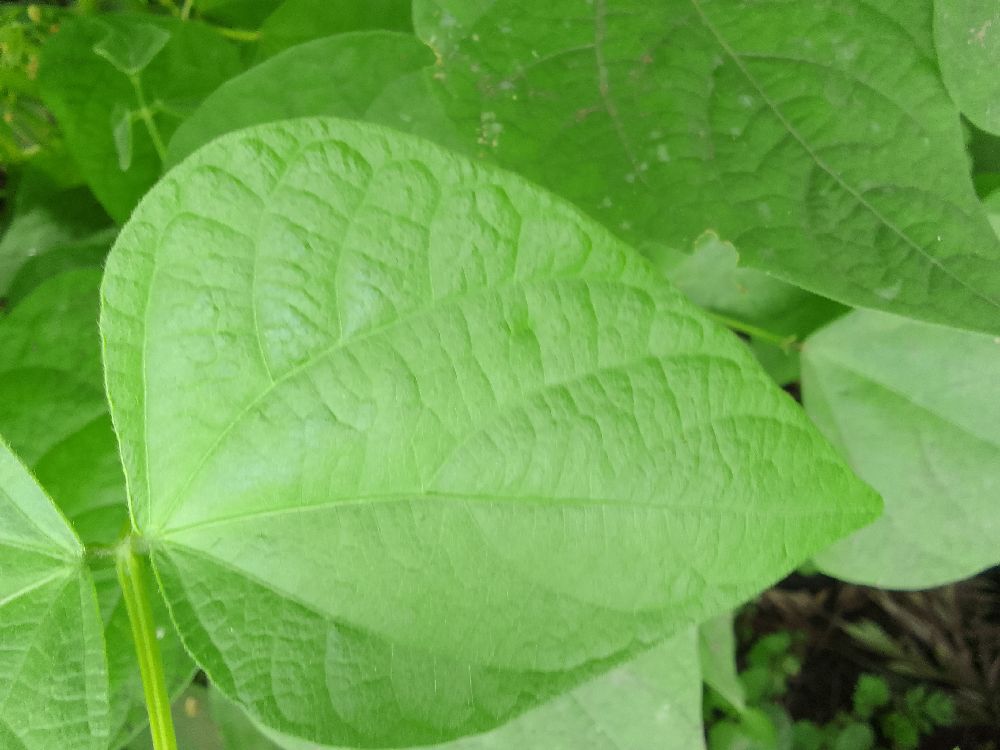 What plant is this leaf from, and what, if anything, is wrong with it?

common bean, healthy
